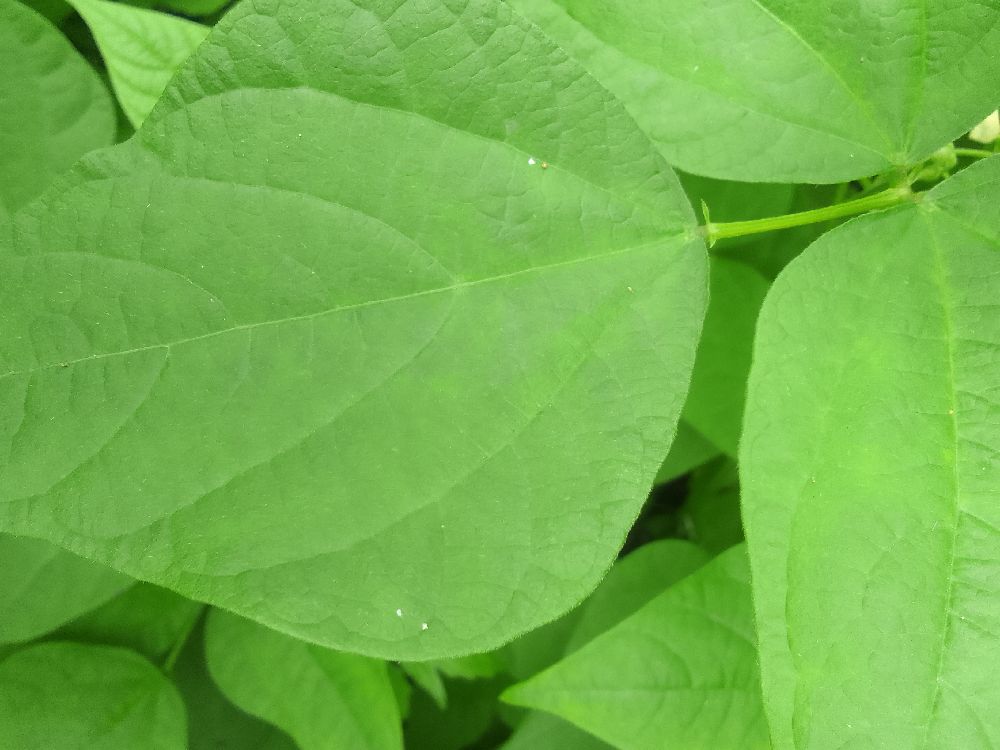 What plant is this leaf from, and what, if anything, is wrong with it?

common bean, healthy
